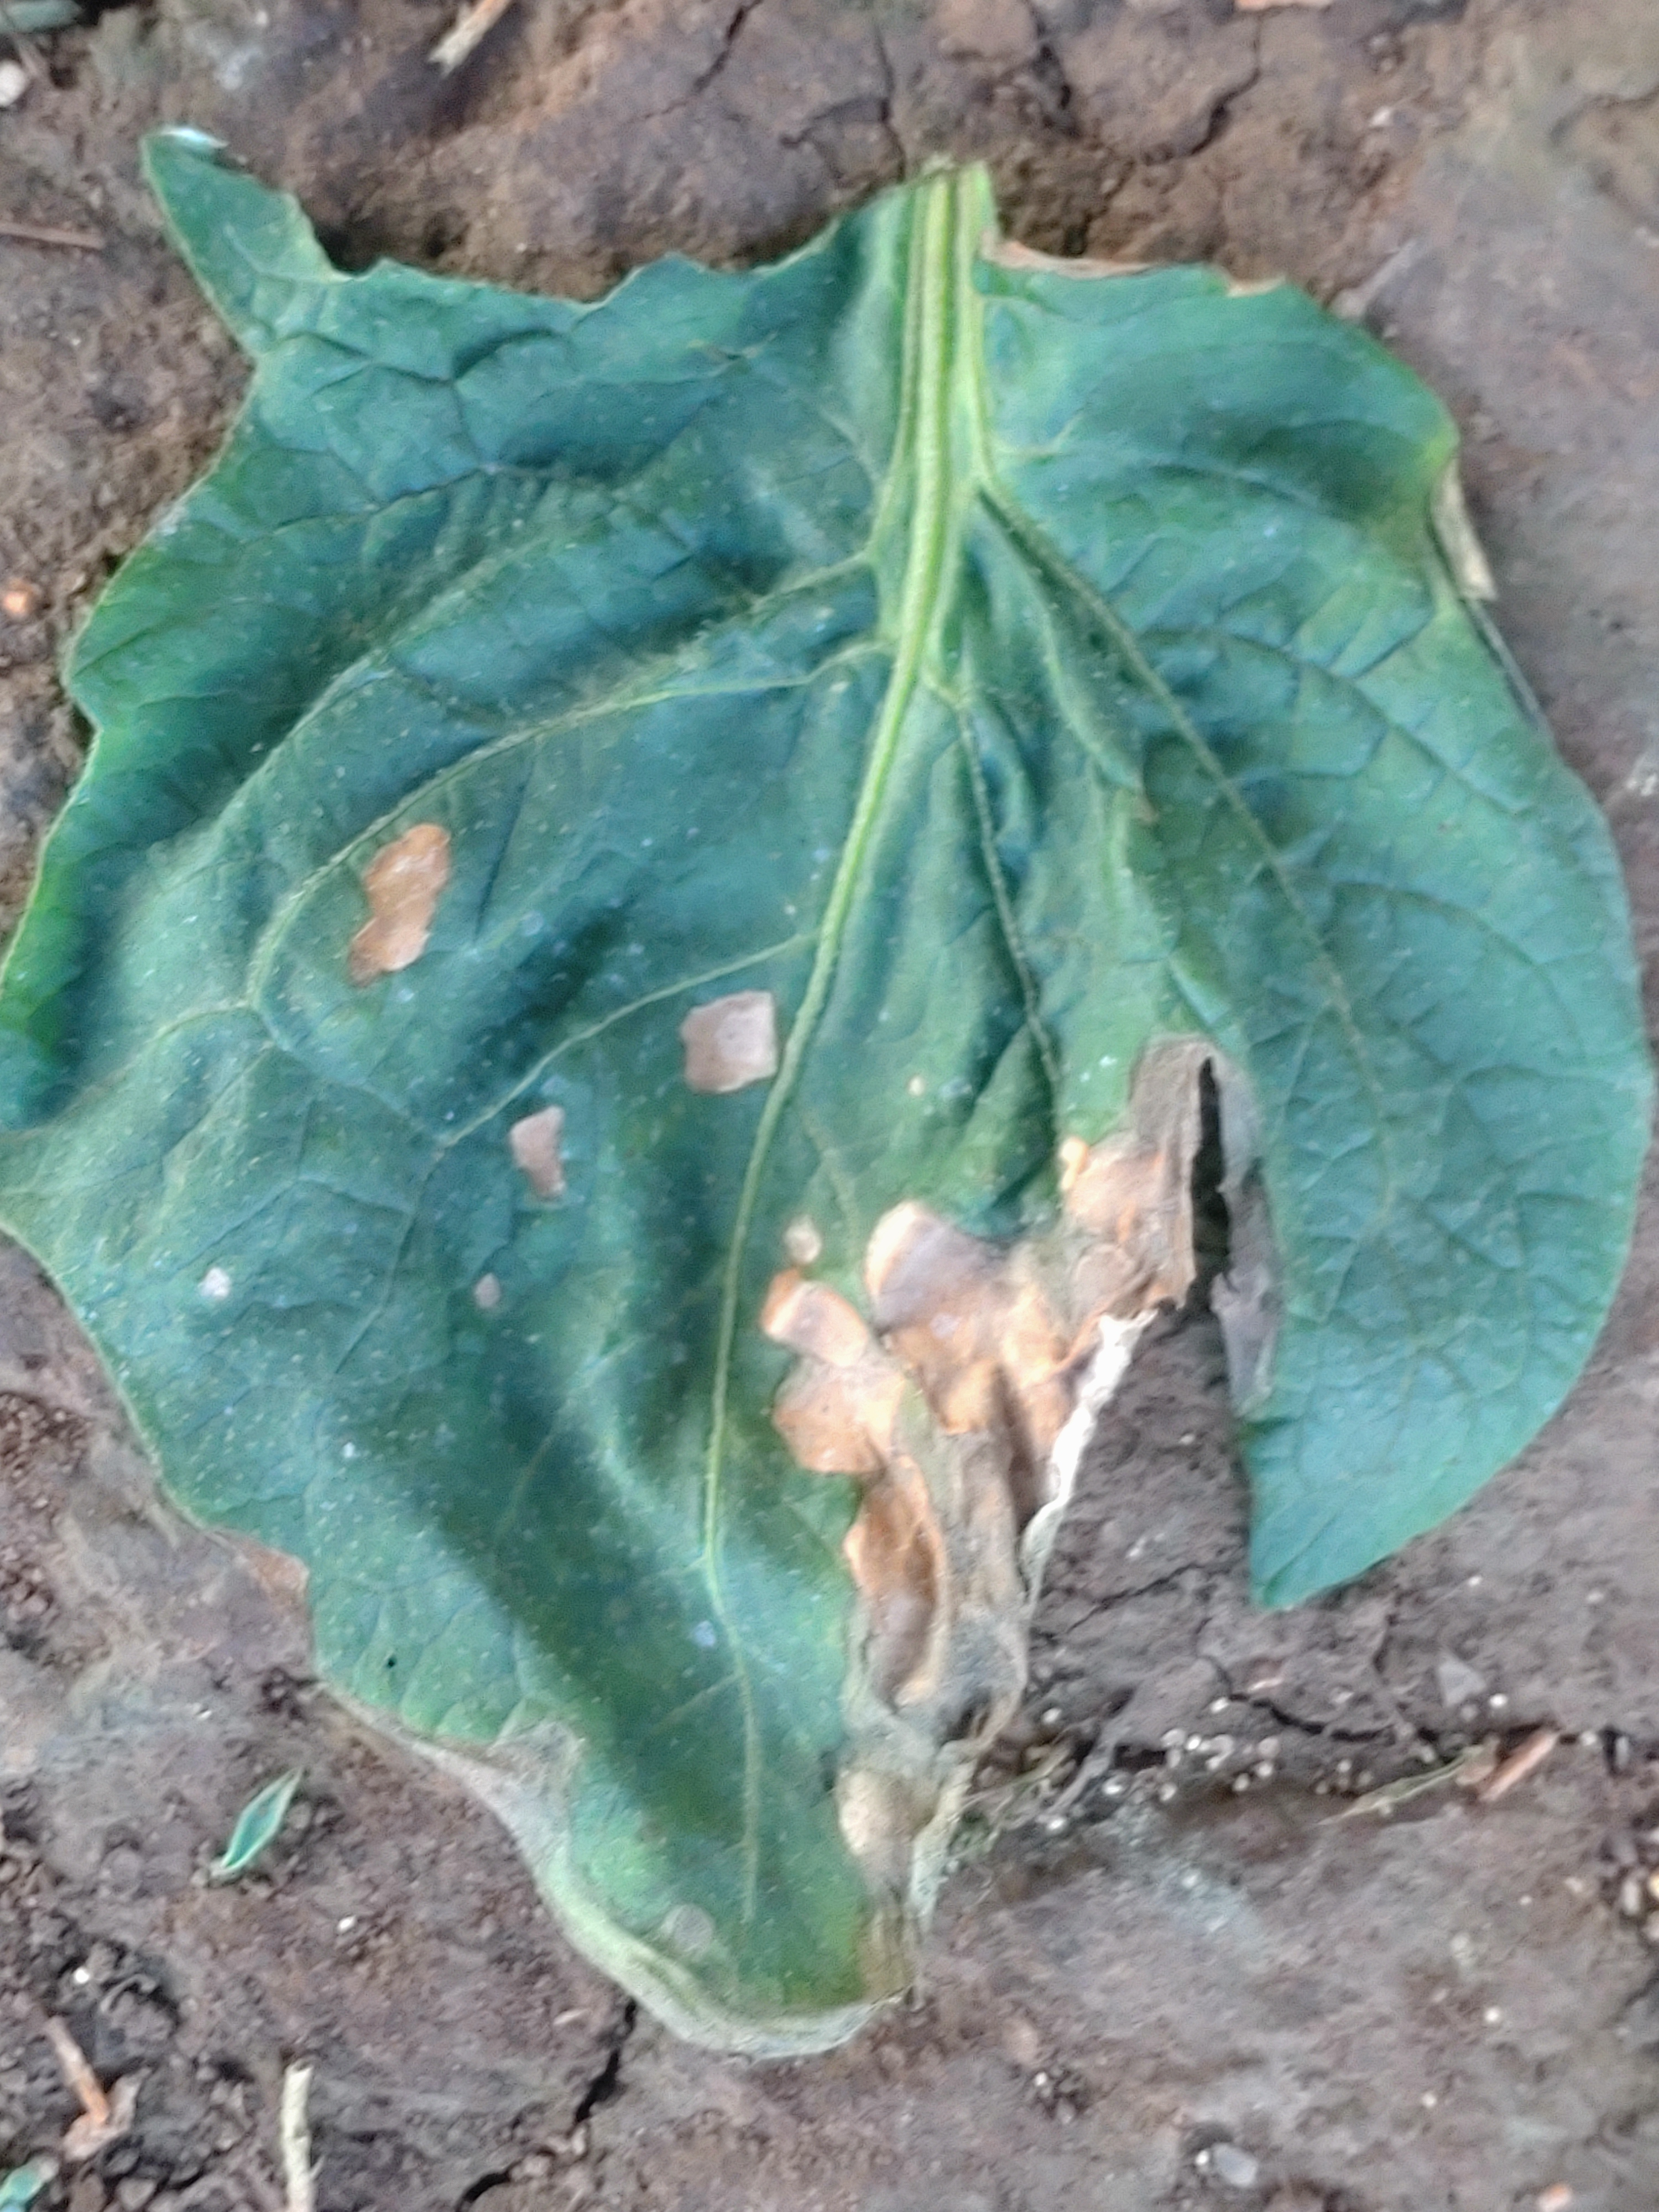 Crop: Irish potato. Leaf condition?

early blight
